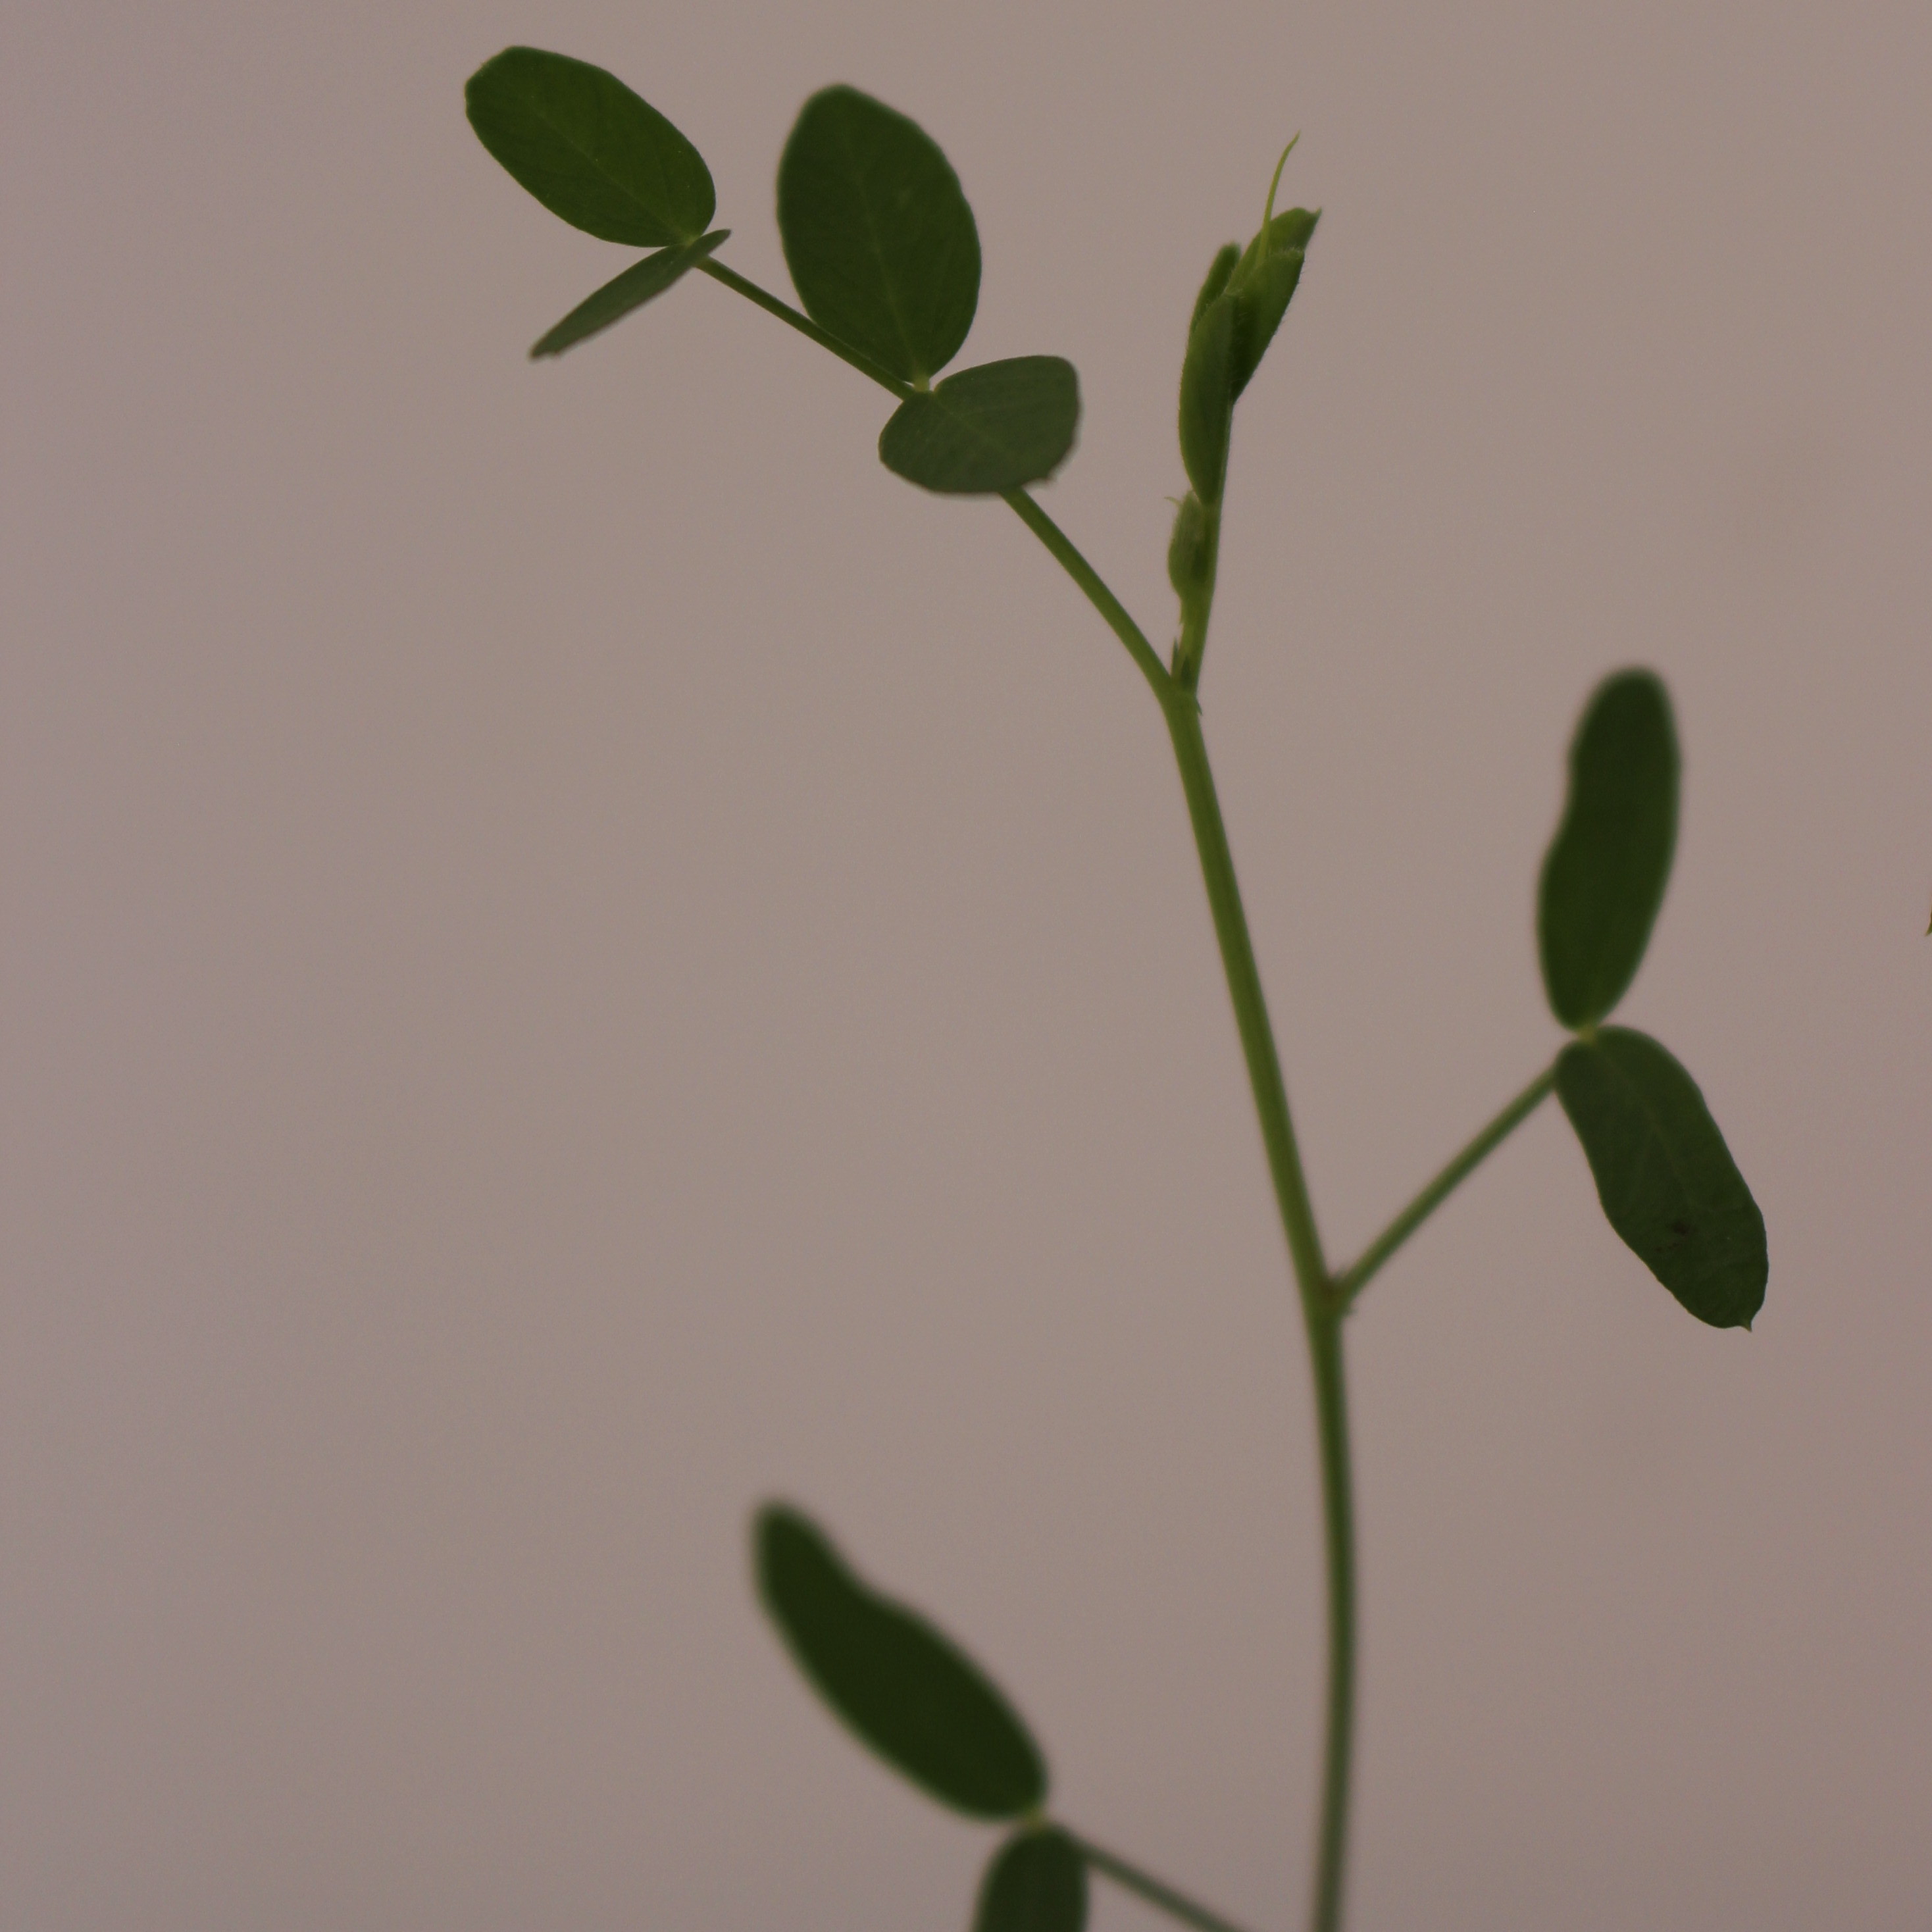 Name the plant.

Vicia sativa
